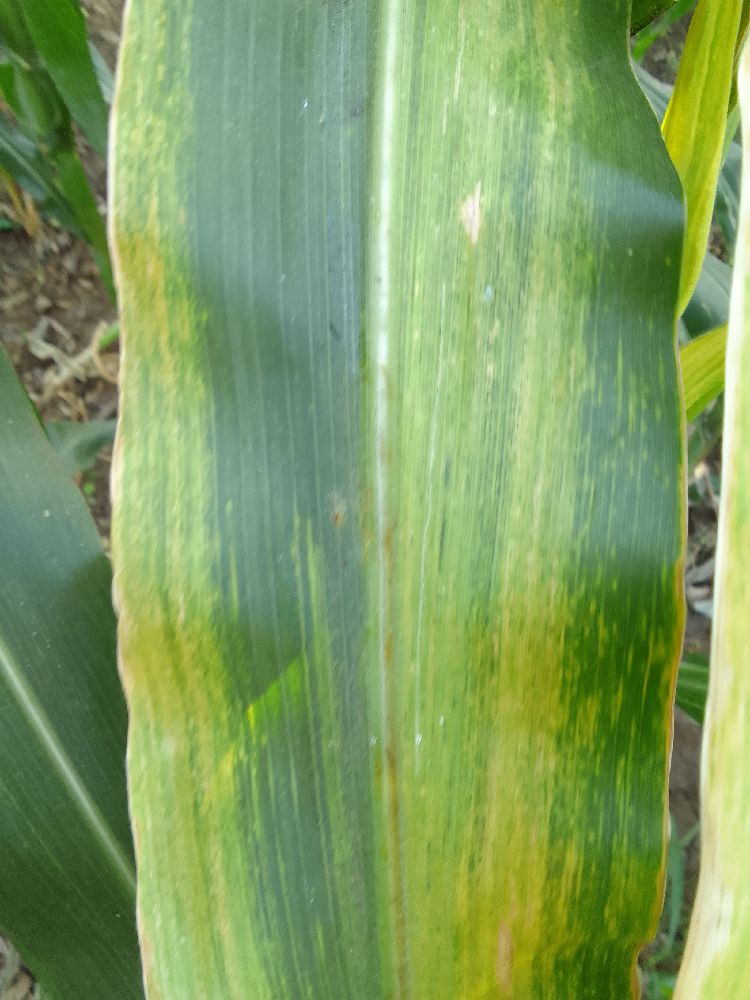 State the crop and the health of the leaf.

maize, maize lethal necrosis
